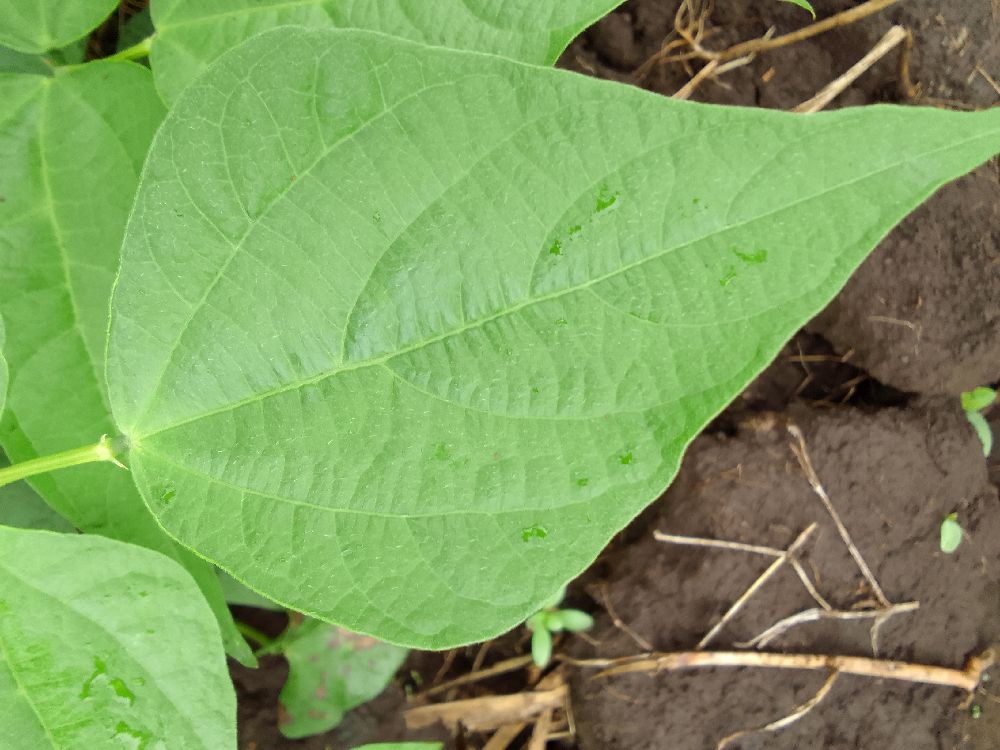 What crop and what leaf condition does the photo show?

common bean, healthy
